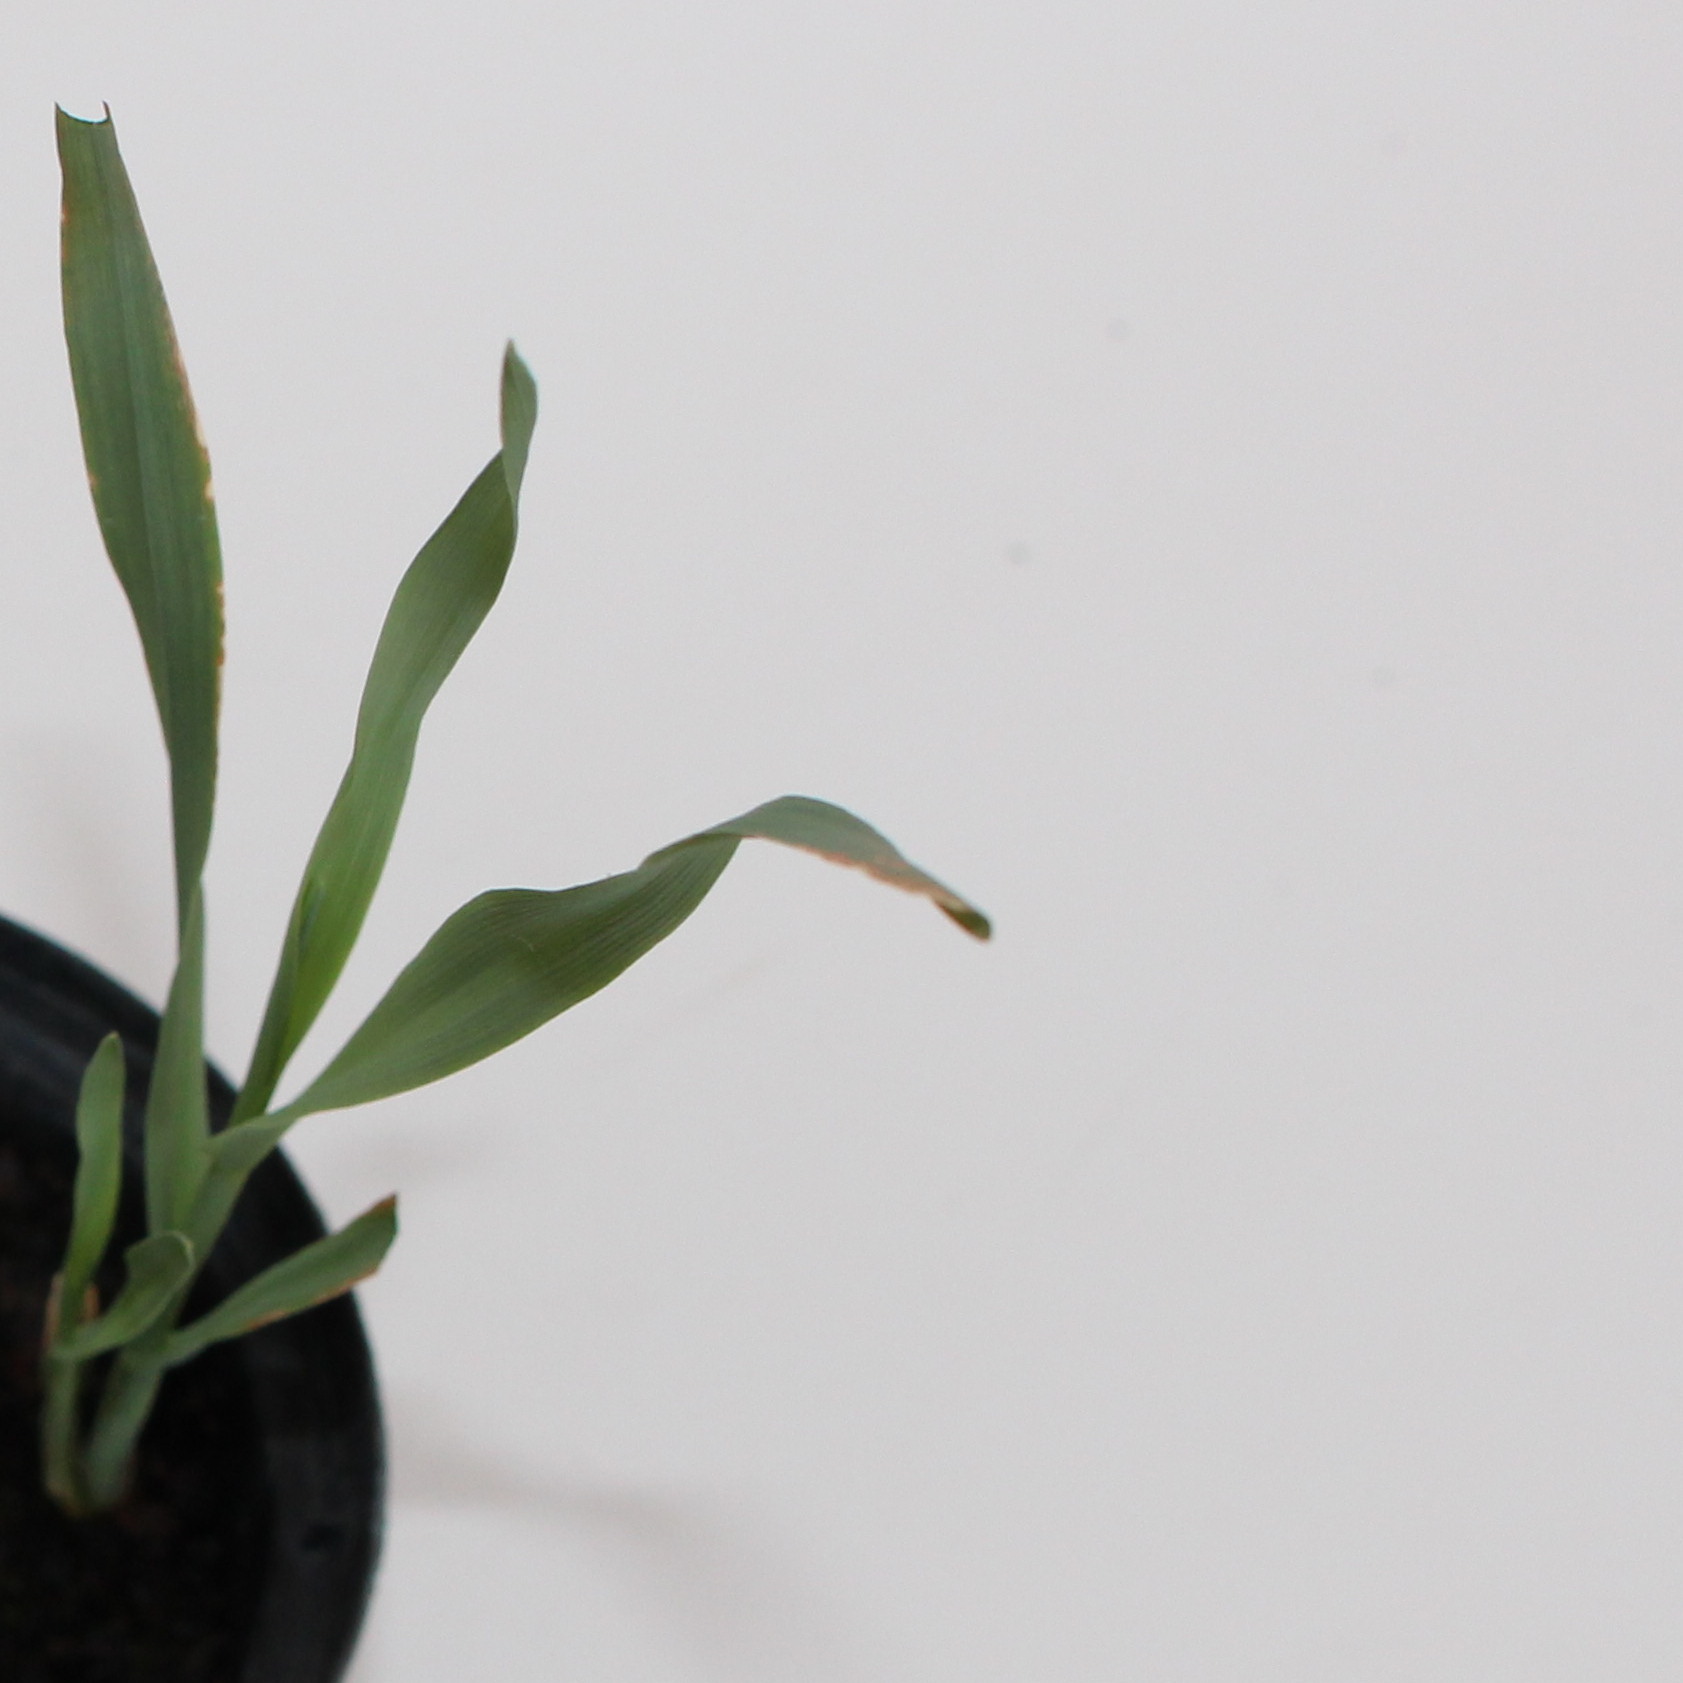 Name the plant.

Avena sterilis
